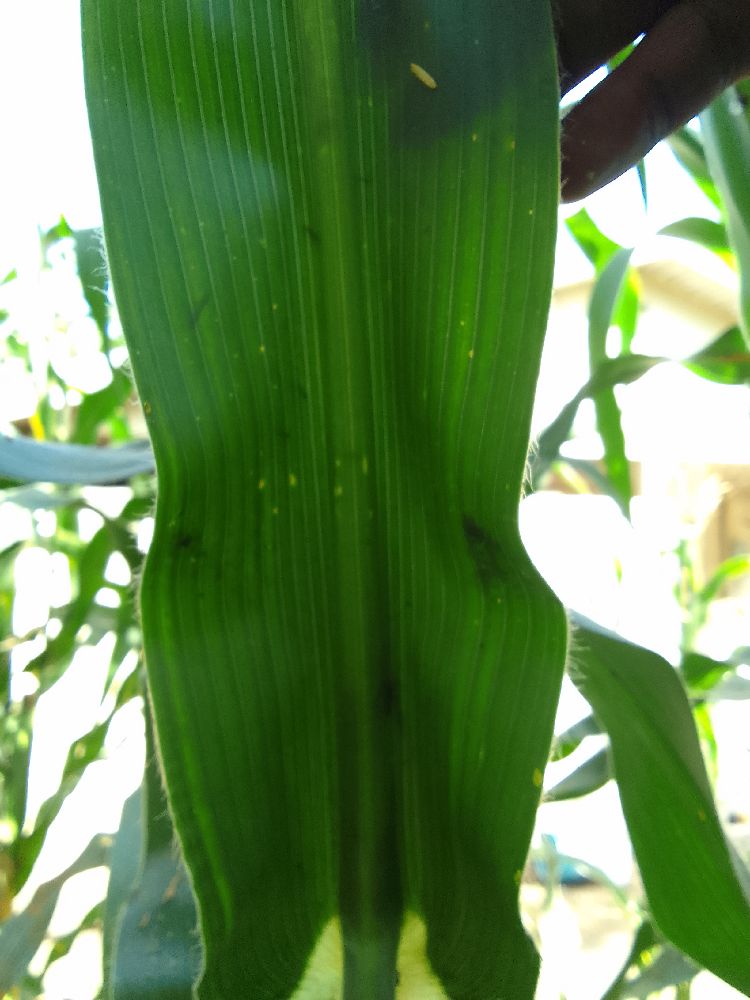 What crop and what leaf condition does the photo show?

maize, healthy
